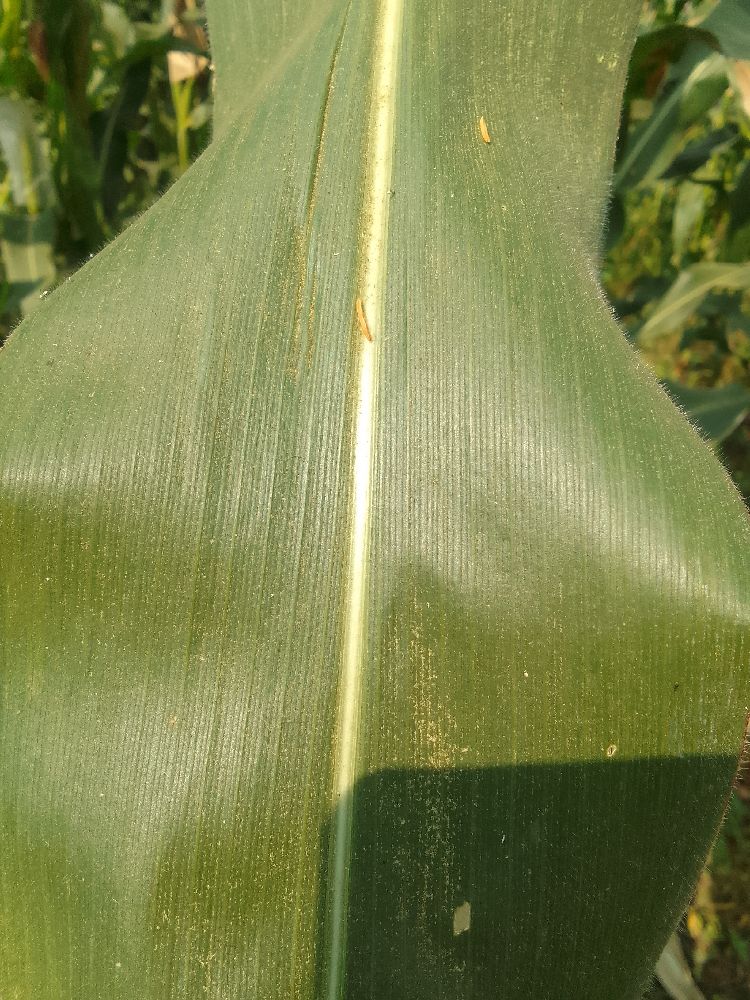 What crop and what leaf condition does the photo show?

maize, healthy
